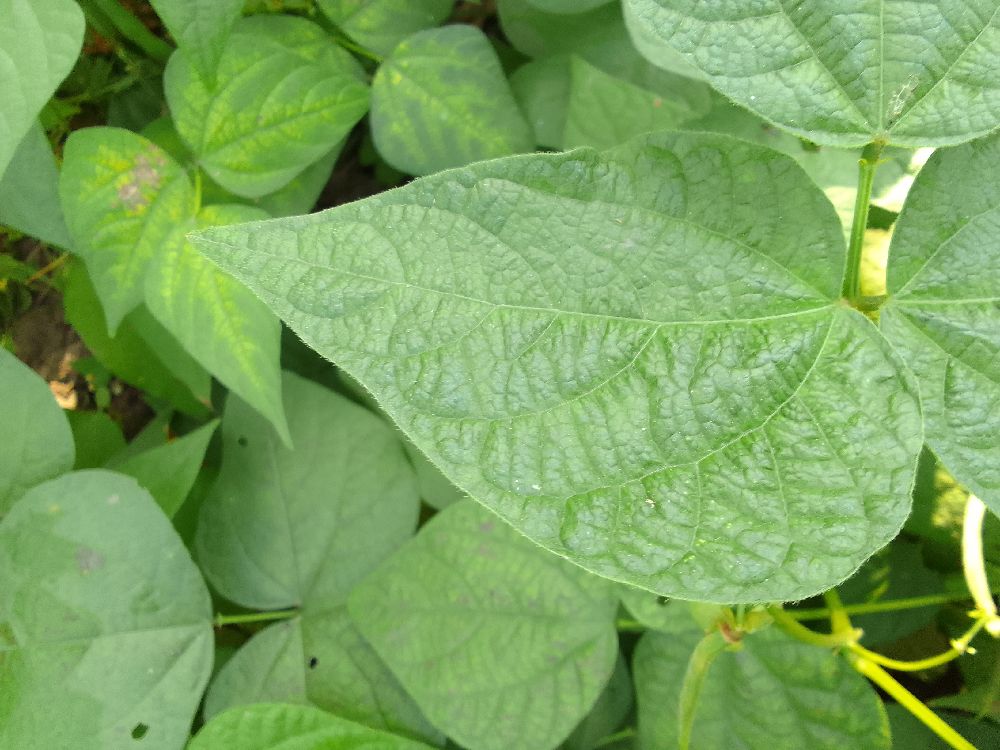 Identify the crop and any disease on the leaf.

common bean, healthy
